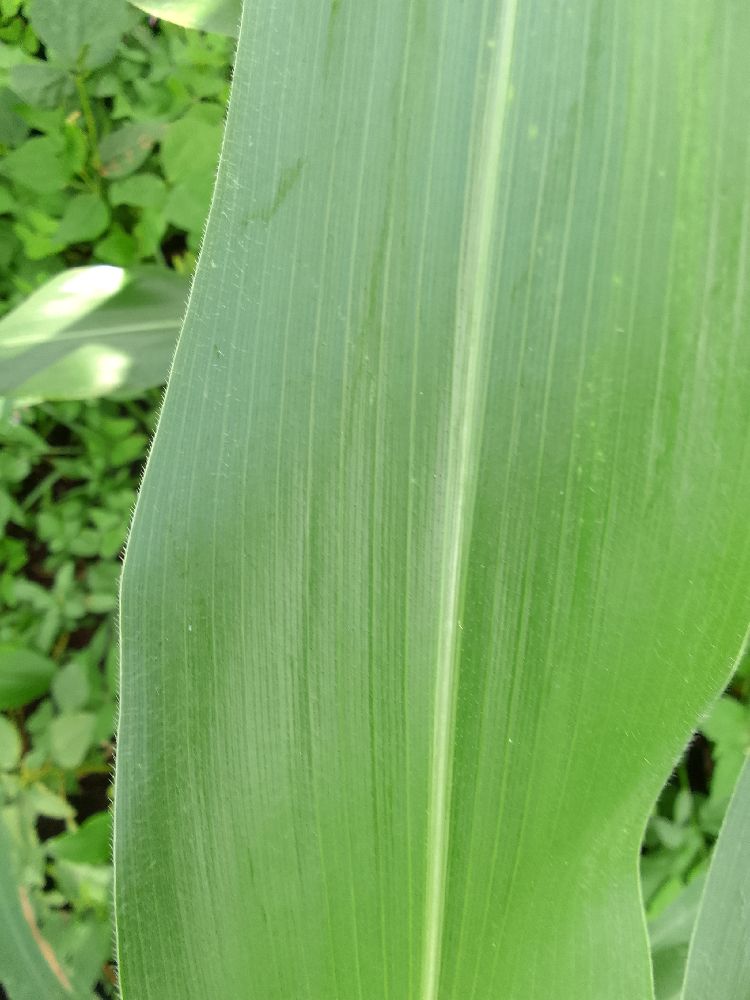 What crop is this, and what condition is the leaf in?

maize, healthy
